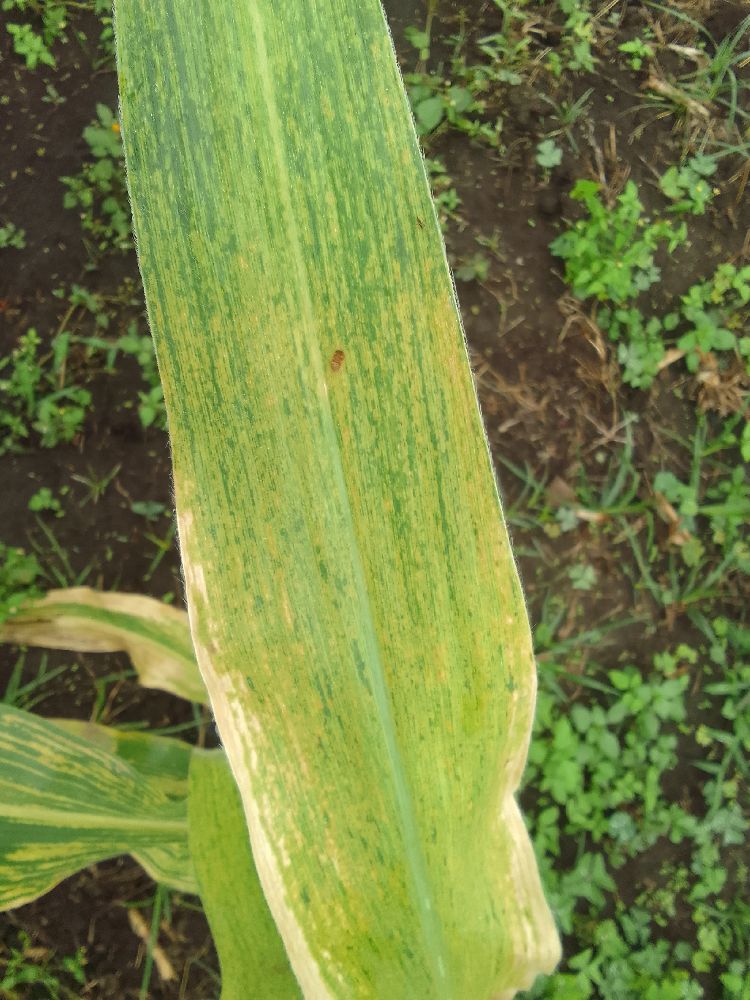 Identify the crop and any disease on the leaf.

maize, maize lethal necrosis
